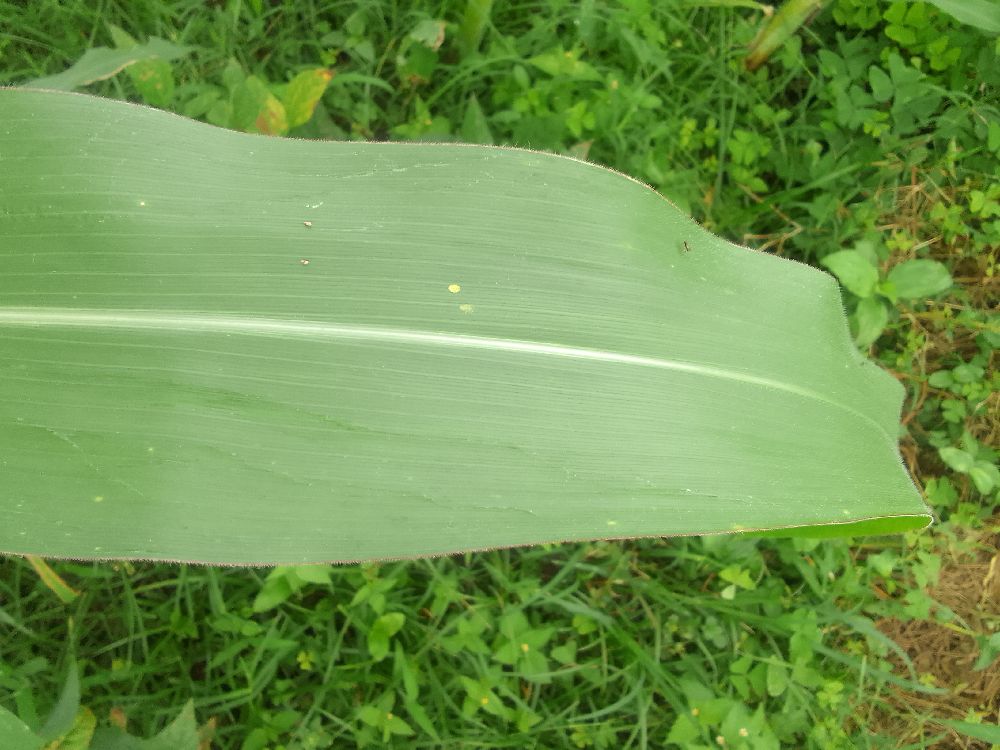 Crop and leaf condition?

maize, healthy
